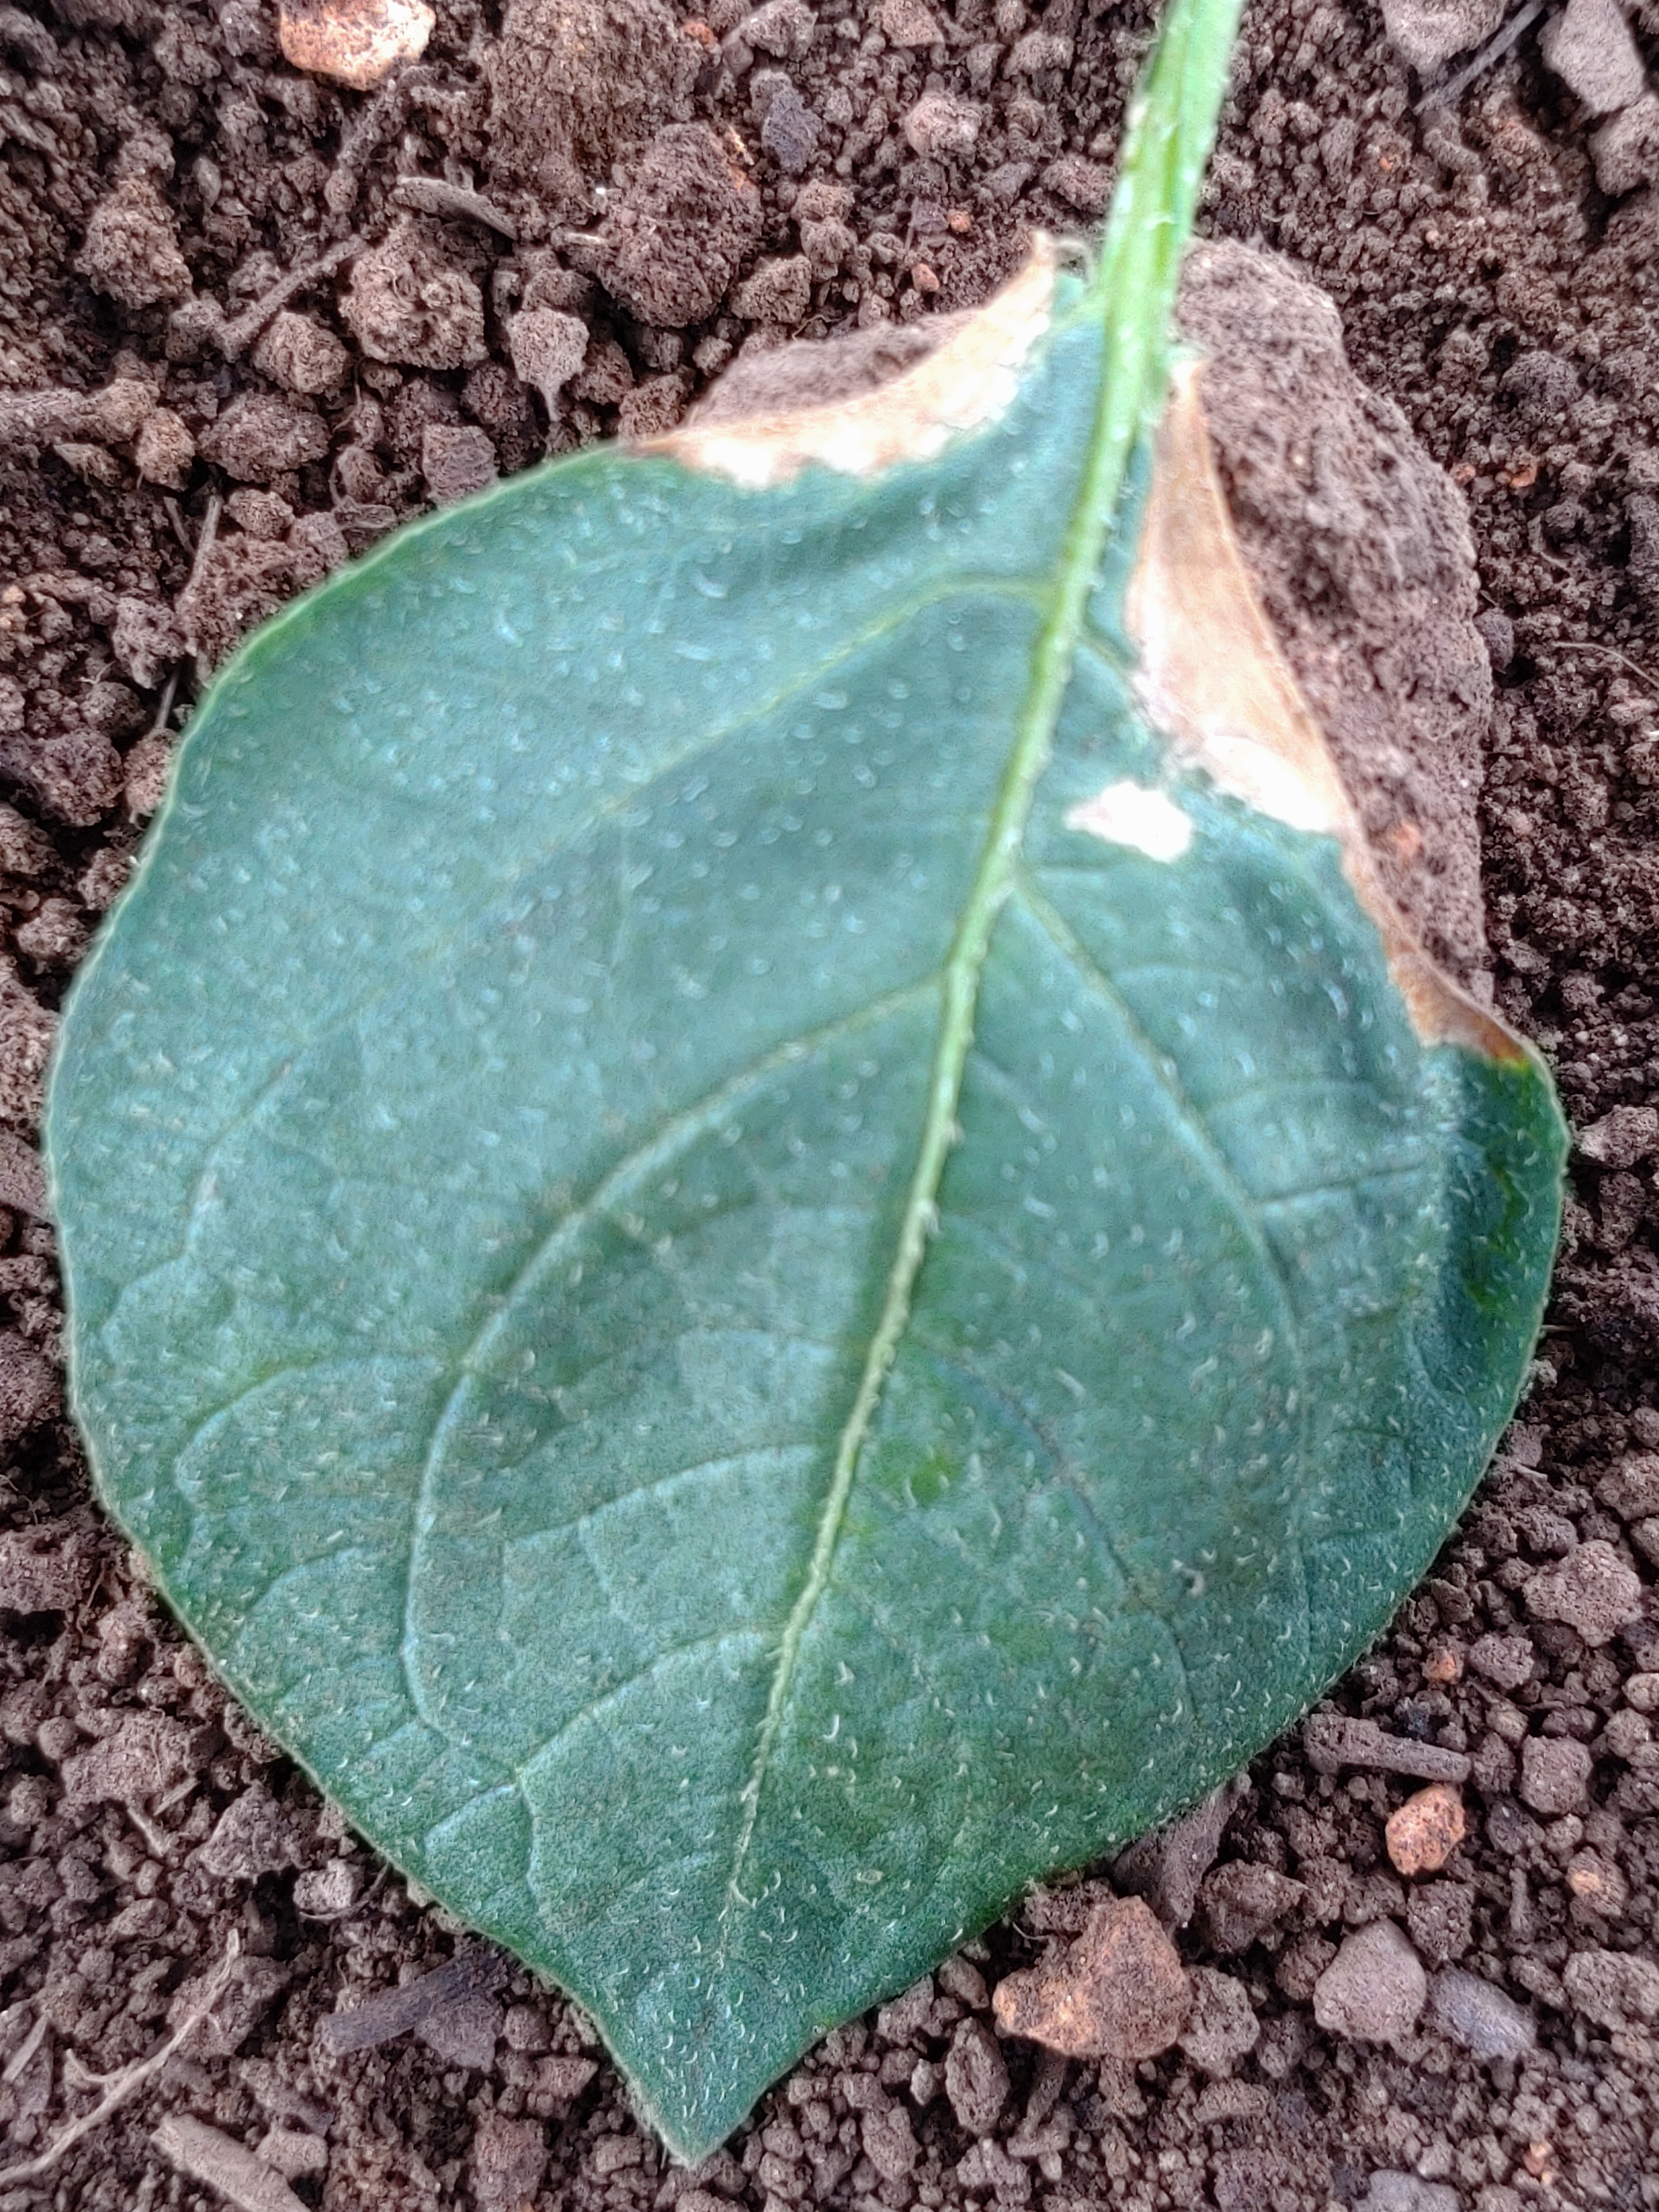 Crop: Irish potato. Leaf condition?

early blight
